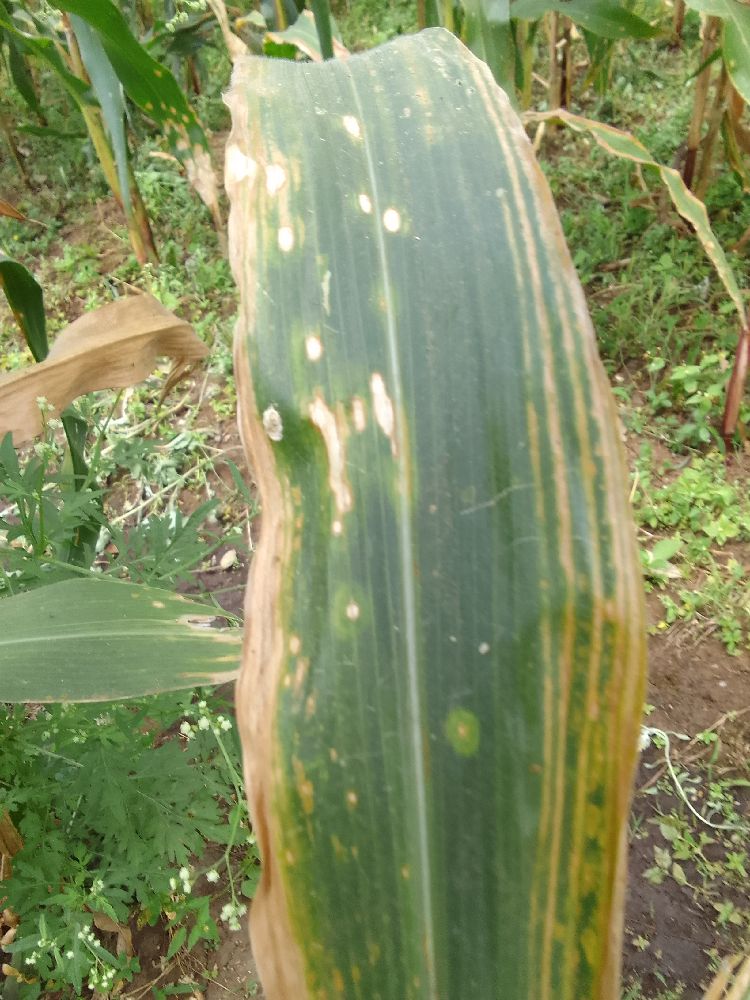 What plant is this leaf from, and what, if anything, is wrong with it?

maize, maize lethal necrosis
